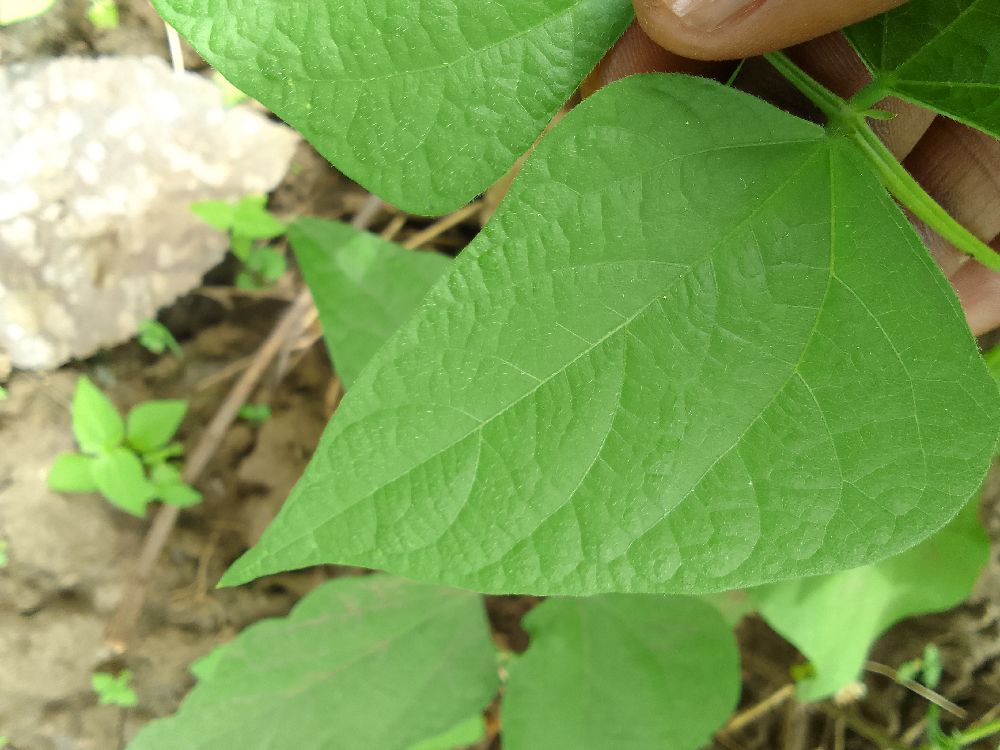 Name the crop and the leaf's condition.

common bean, healthy
